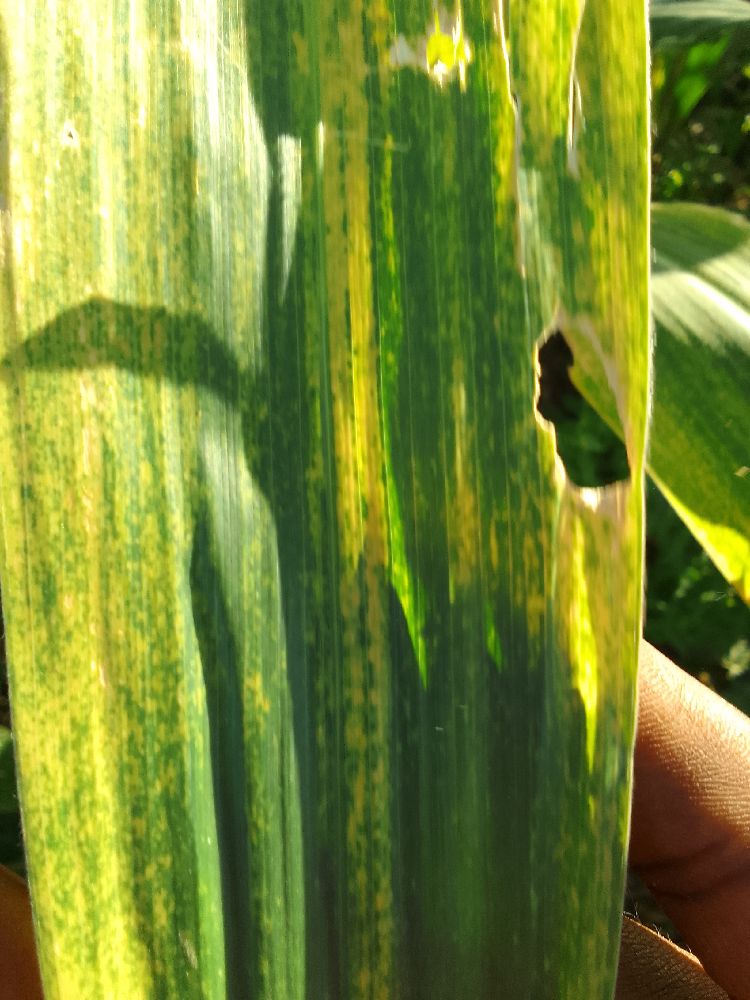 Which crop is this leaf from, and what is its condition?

maize, maize lethal necrosis
